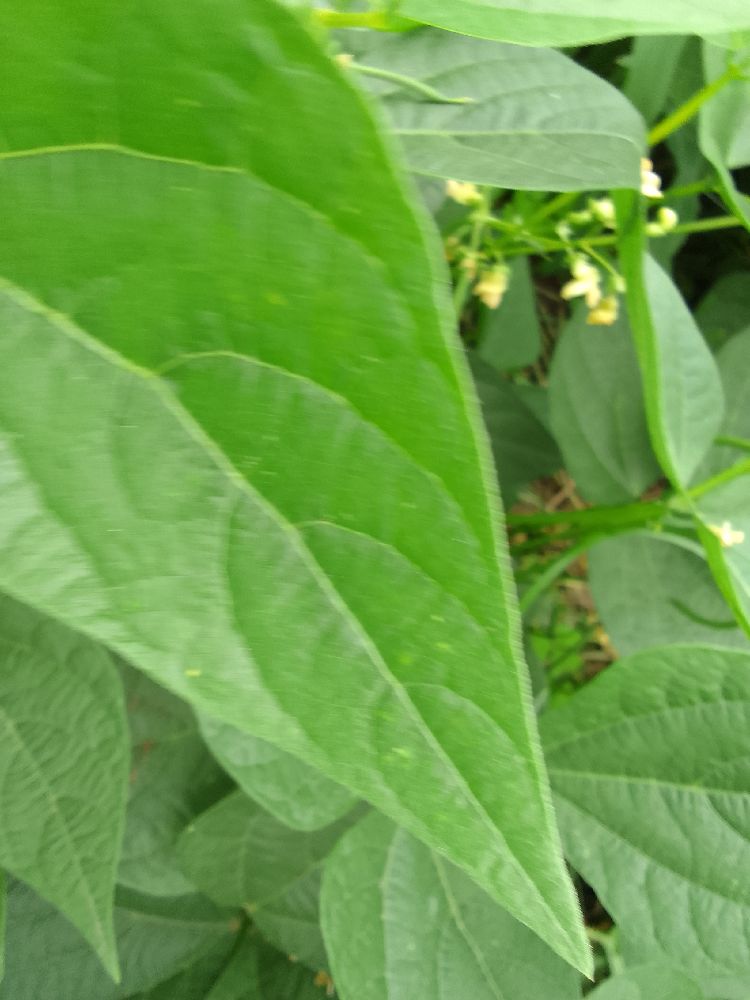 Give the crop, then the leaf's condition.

common bean, healthy
